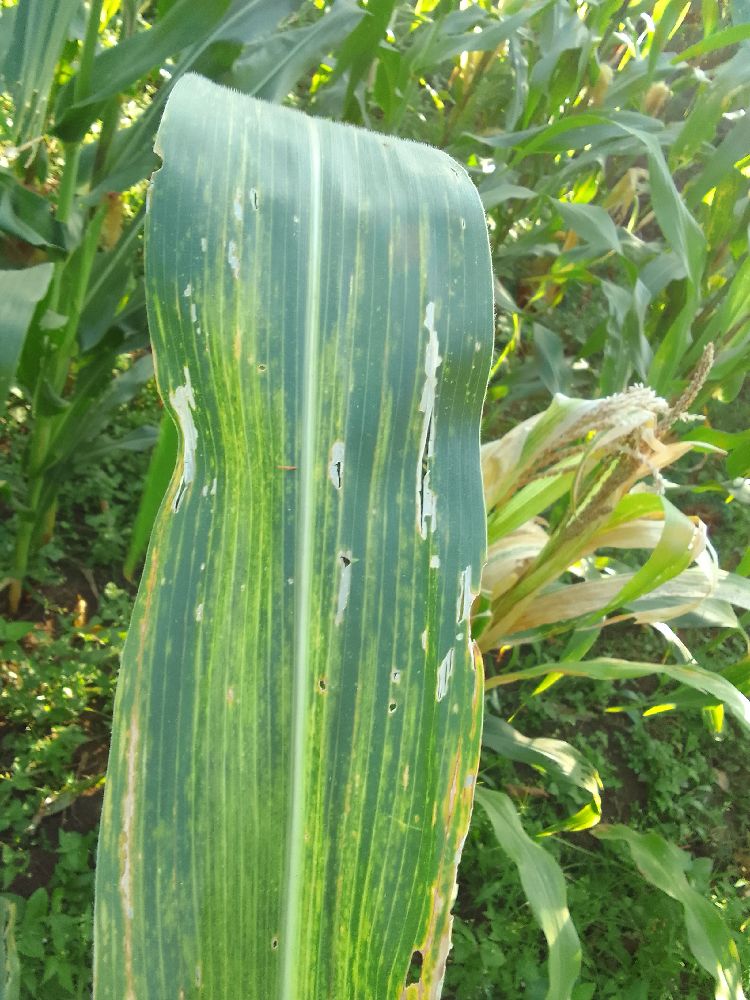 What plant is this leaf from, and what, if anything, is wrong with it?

maize, maize lethal necrosis
